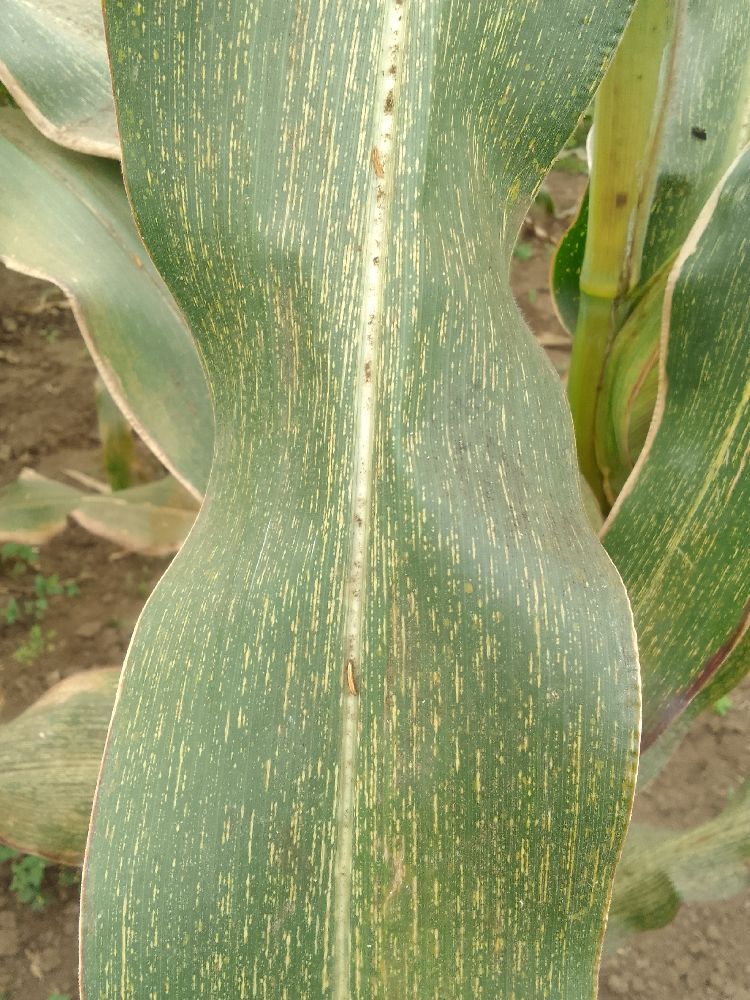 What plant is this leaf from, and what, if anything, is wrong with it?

maize, maize streak virus
